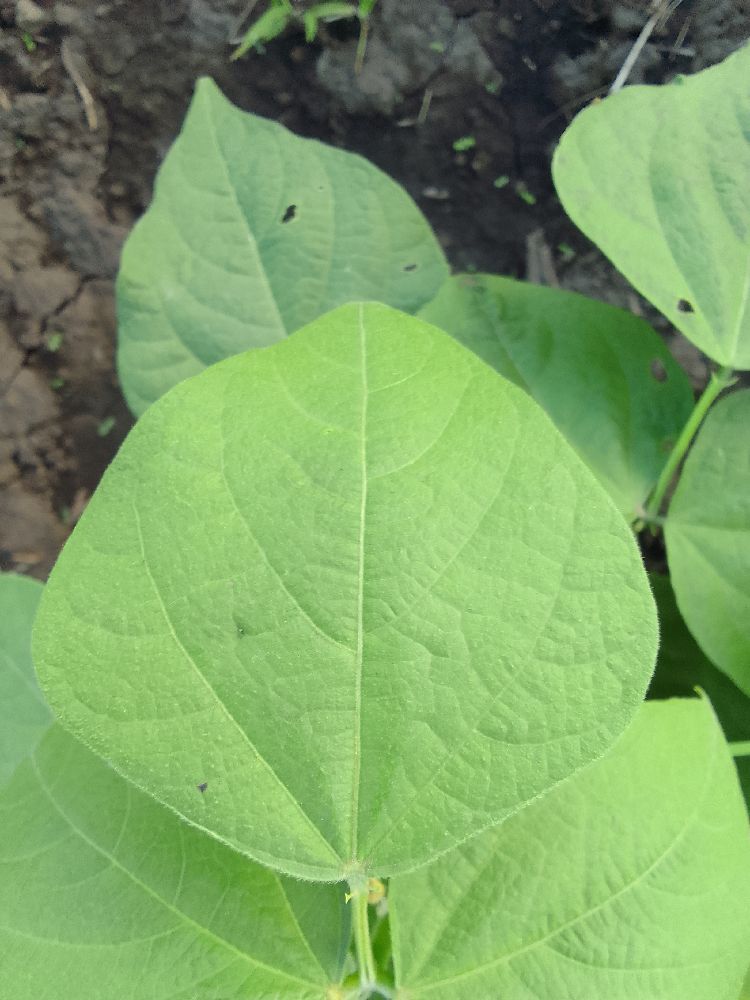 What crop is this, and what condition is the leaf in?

common bean, healthy
